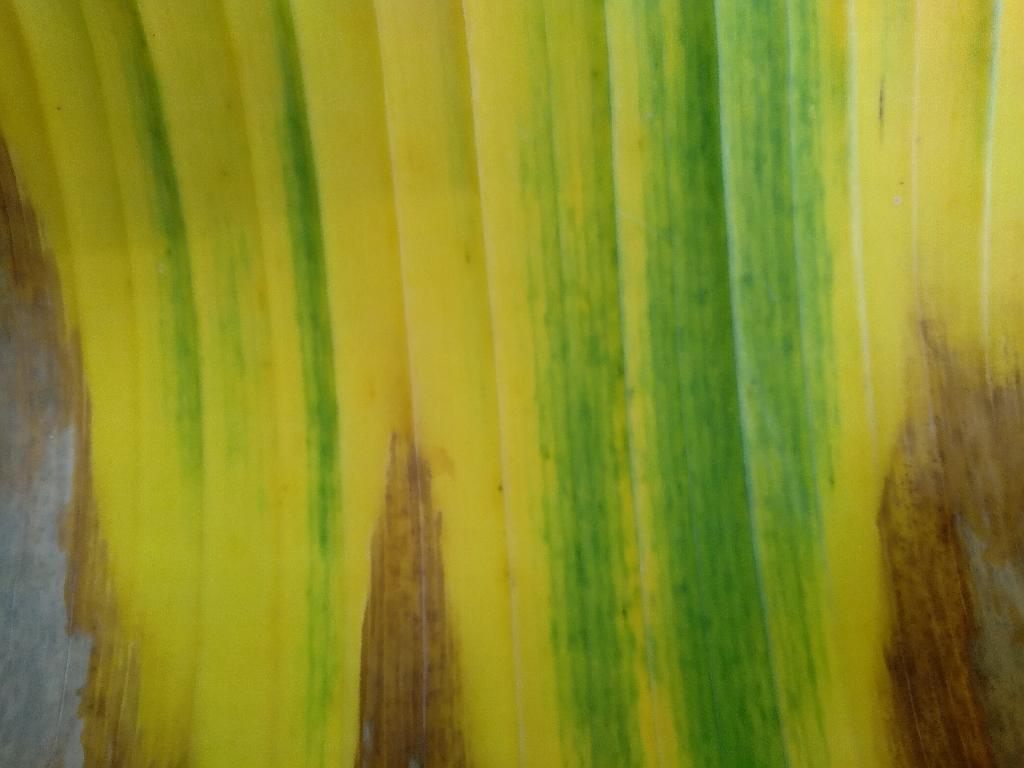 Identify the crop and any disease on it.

banana, fusarium wilt race 1
